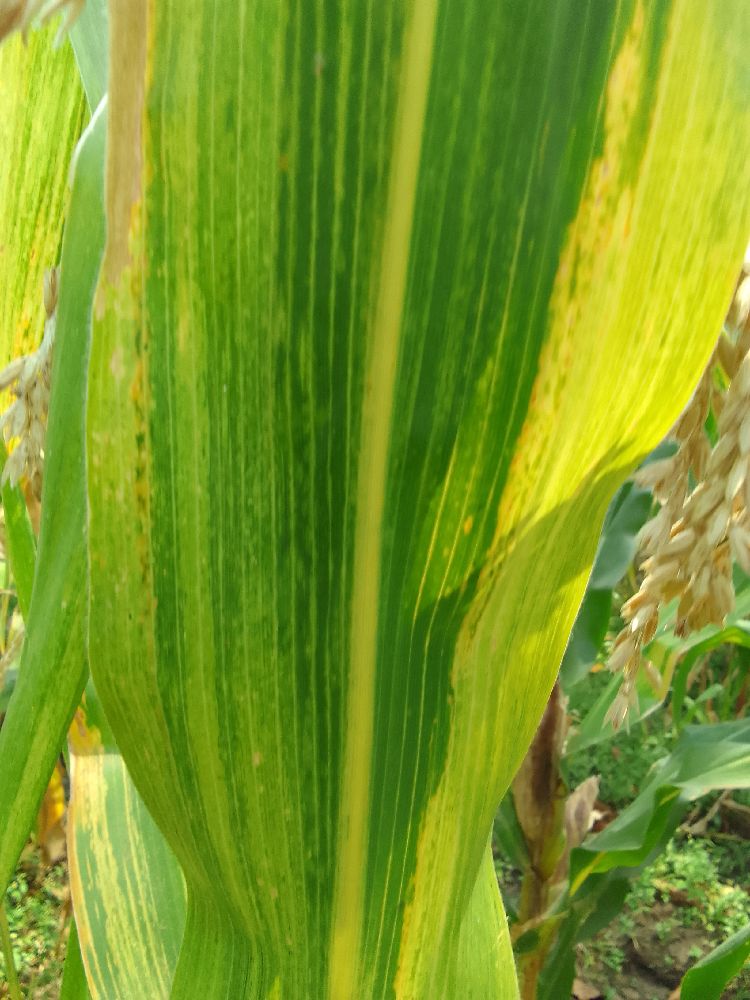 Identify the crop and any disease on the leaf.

maize, maize lethal necrosis
